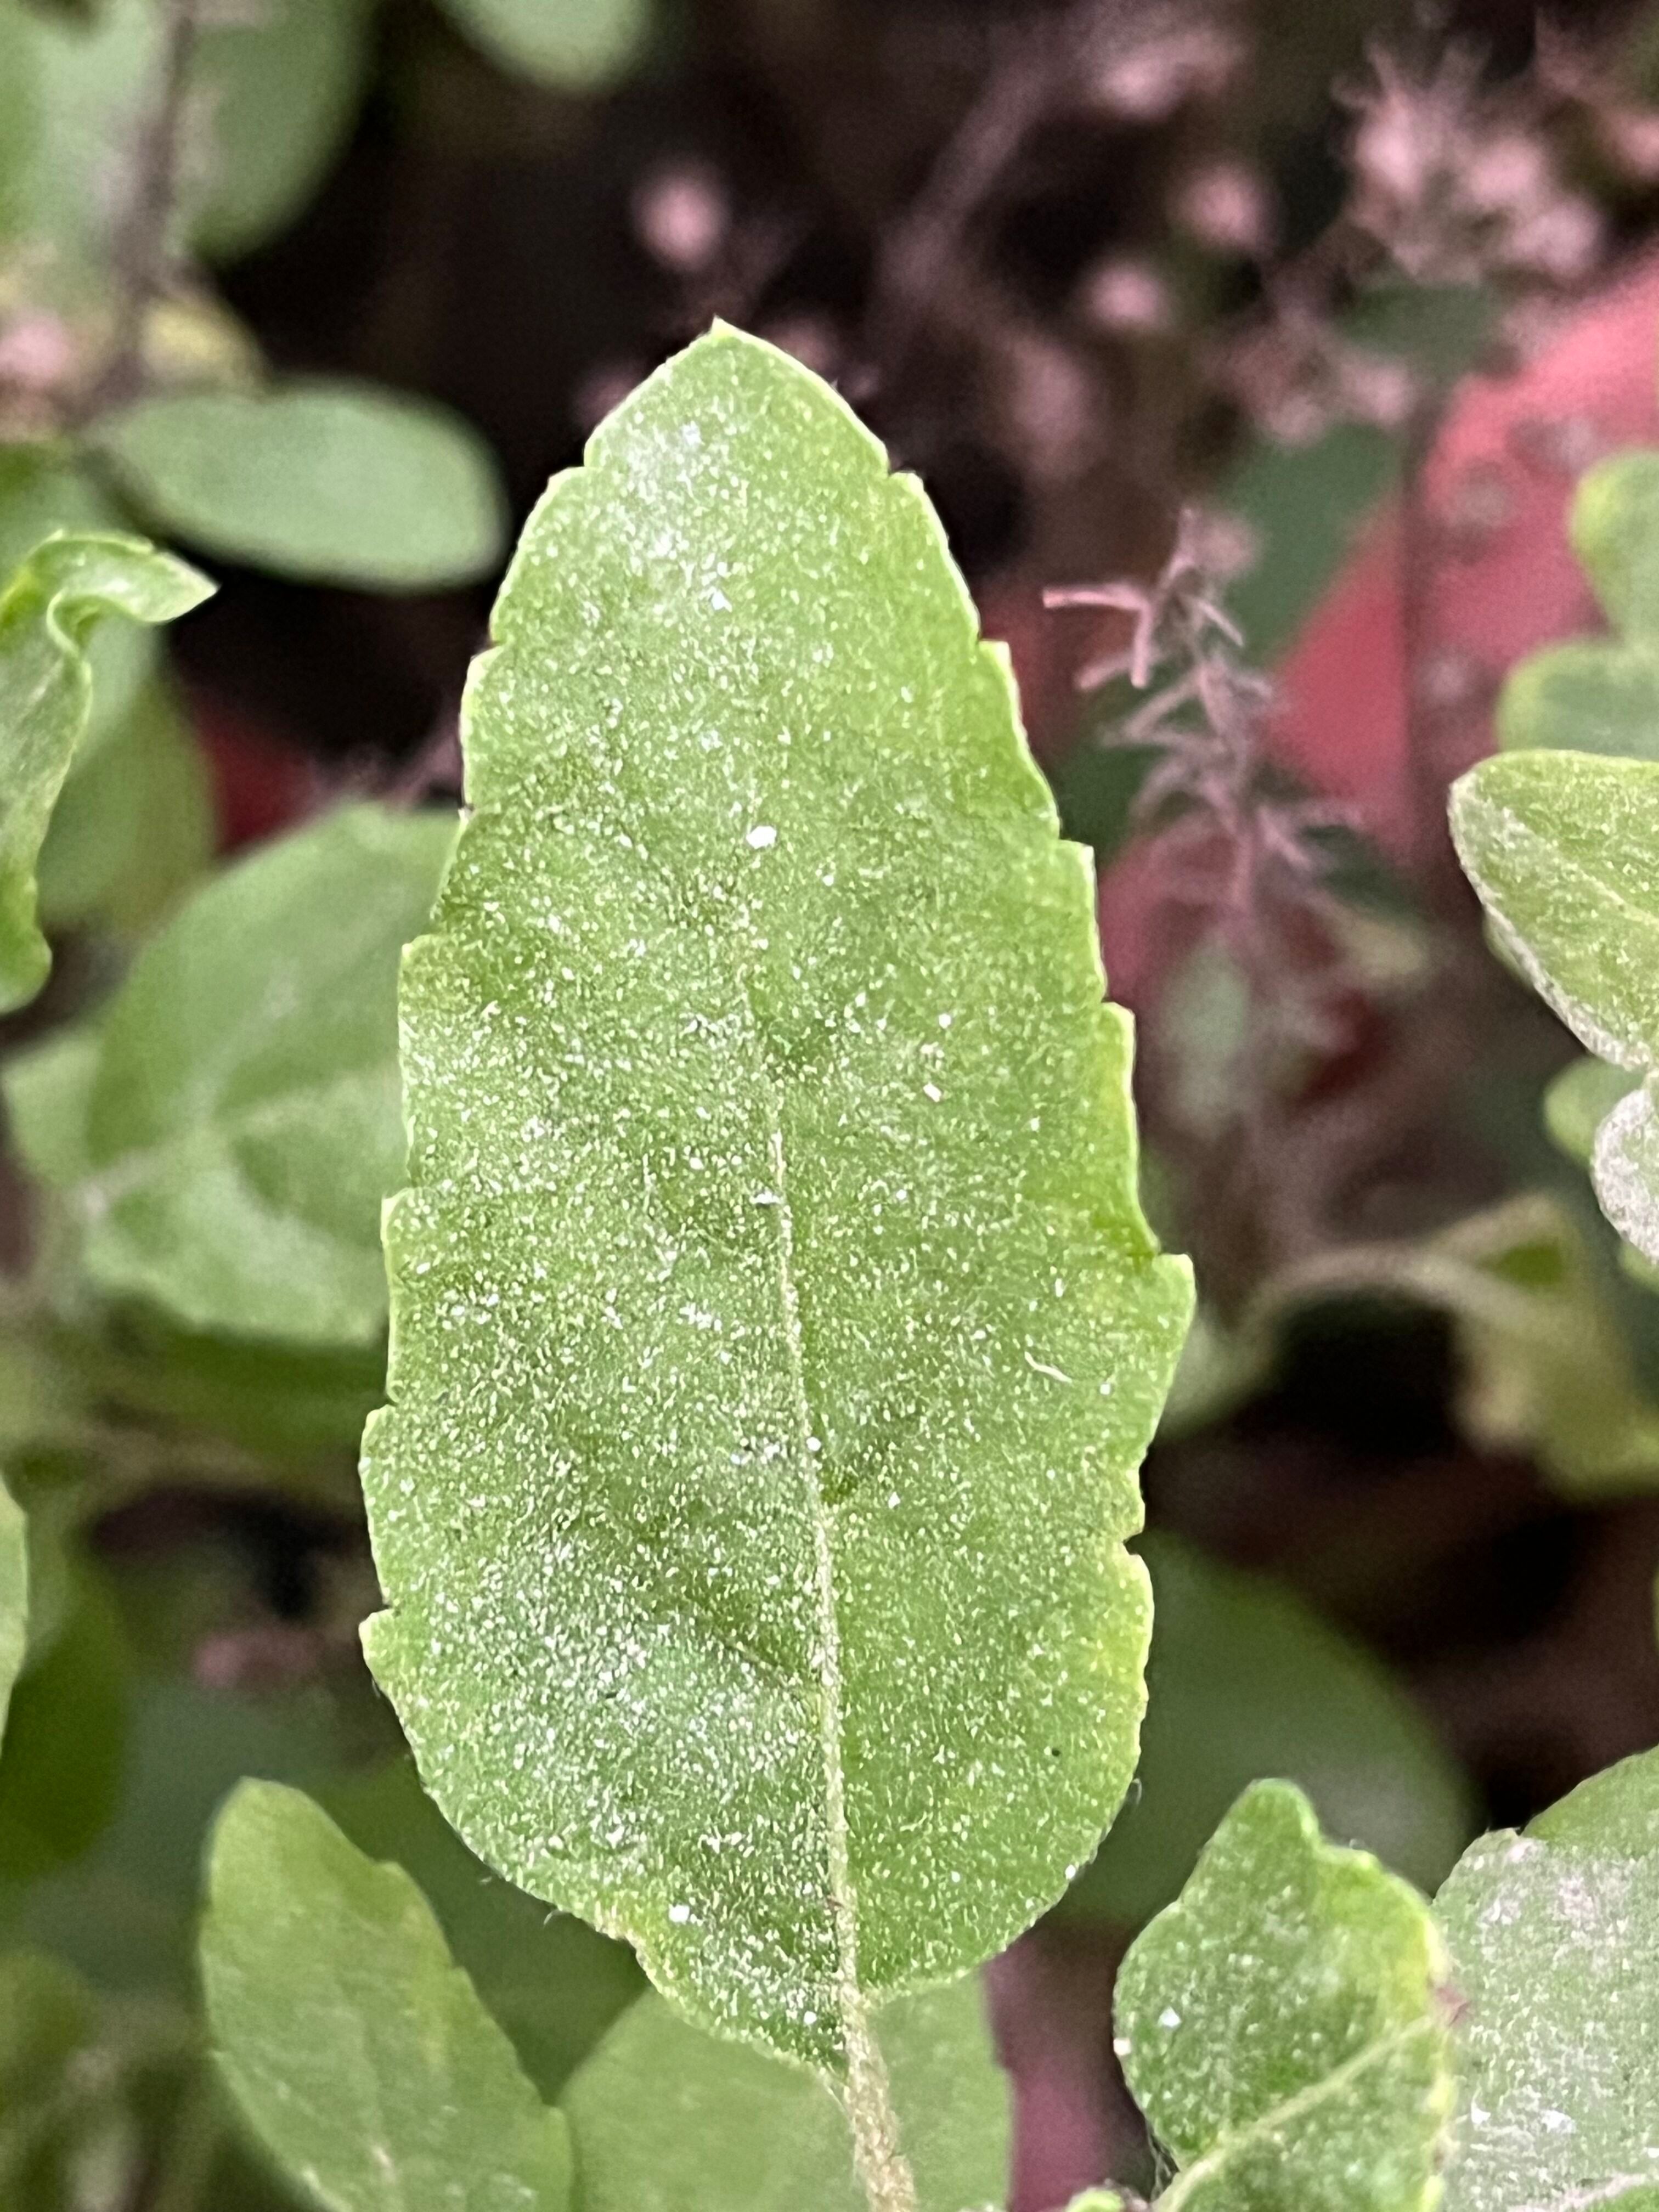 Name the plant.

tulshi
